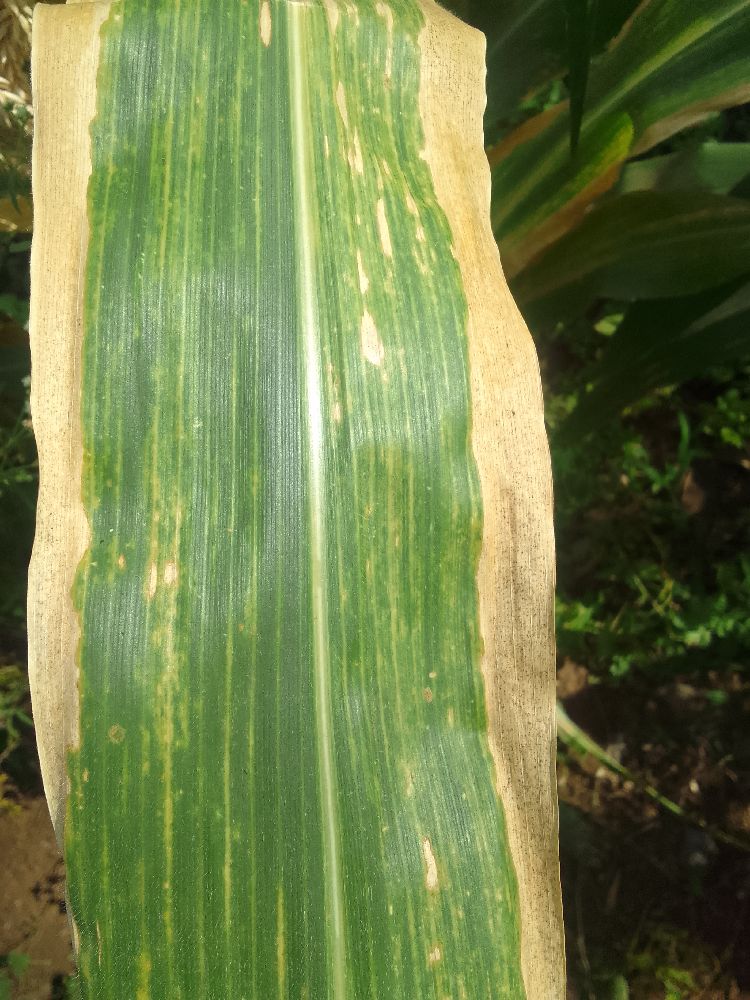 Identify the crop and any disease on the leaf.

maize, maize lethal necrosis
